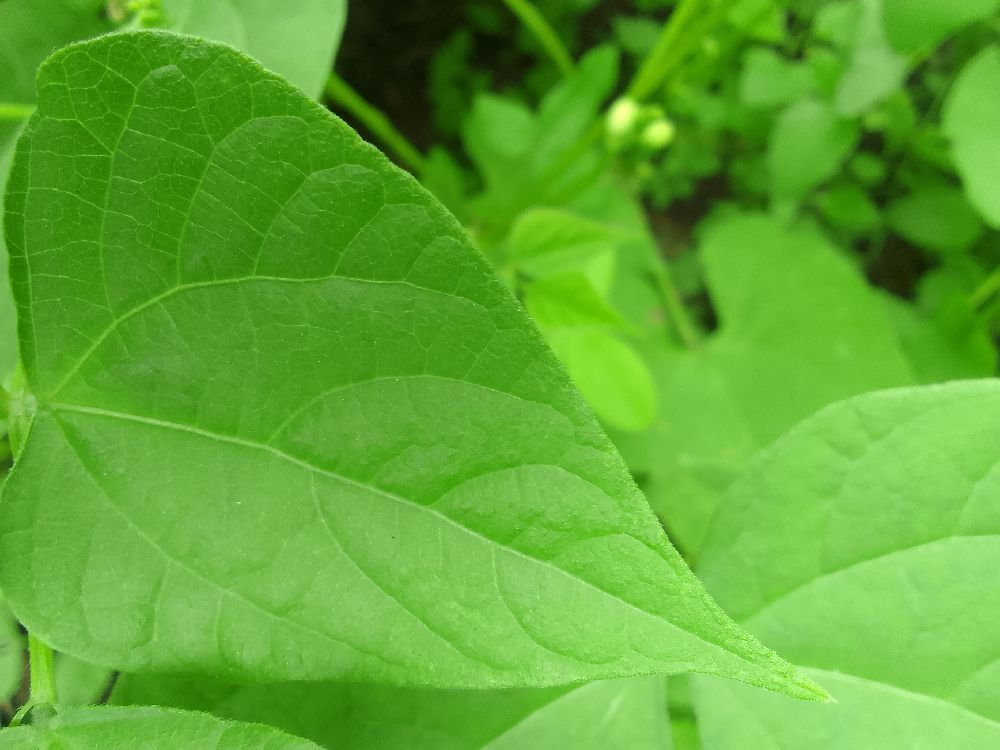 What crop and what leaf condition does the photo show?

common bean, healthy
